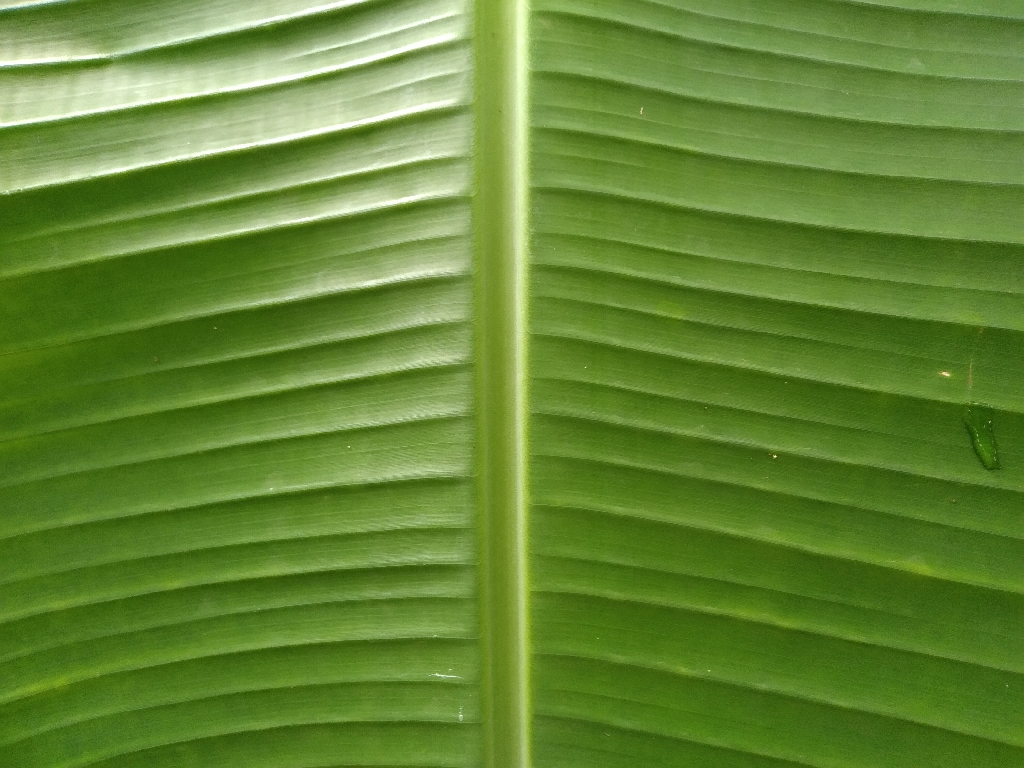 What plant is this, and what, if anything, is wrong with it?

banana, healthy
